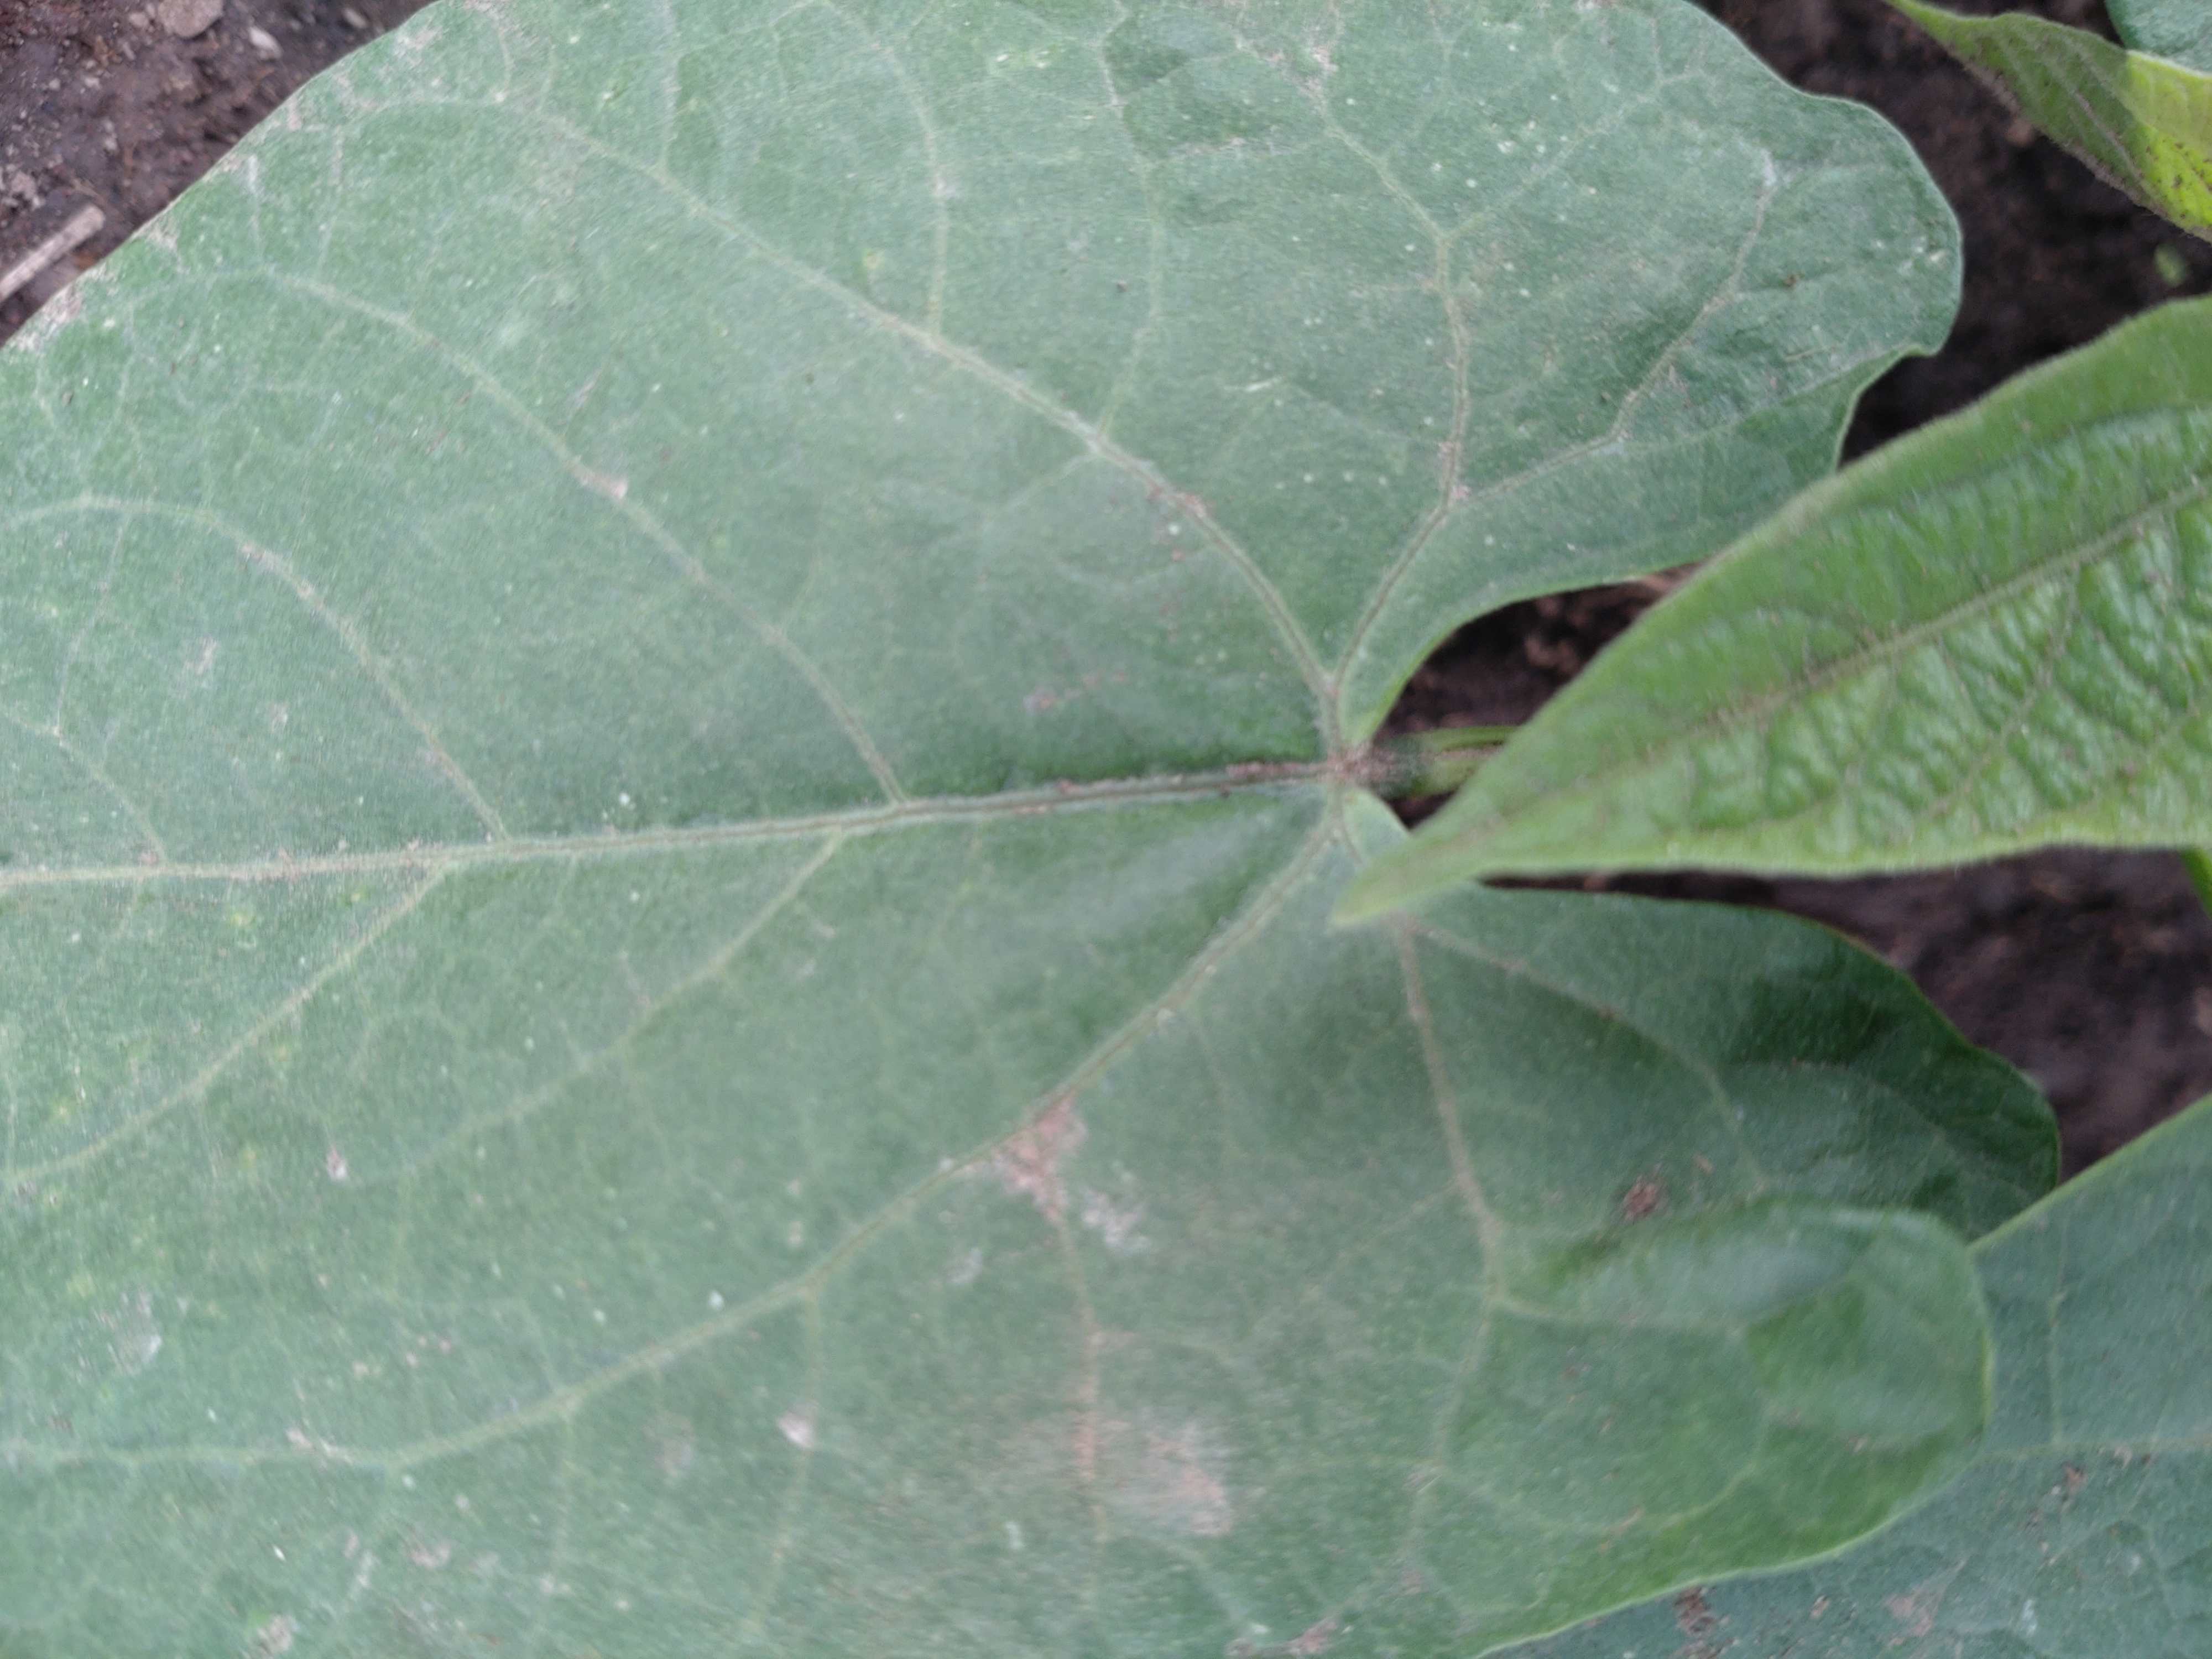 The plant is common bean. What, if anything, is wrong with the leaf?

healthy
